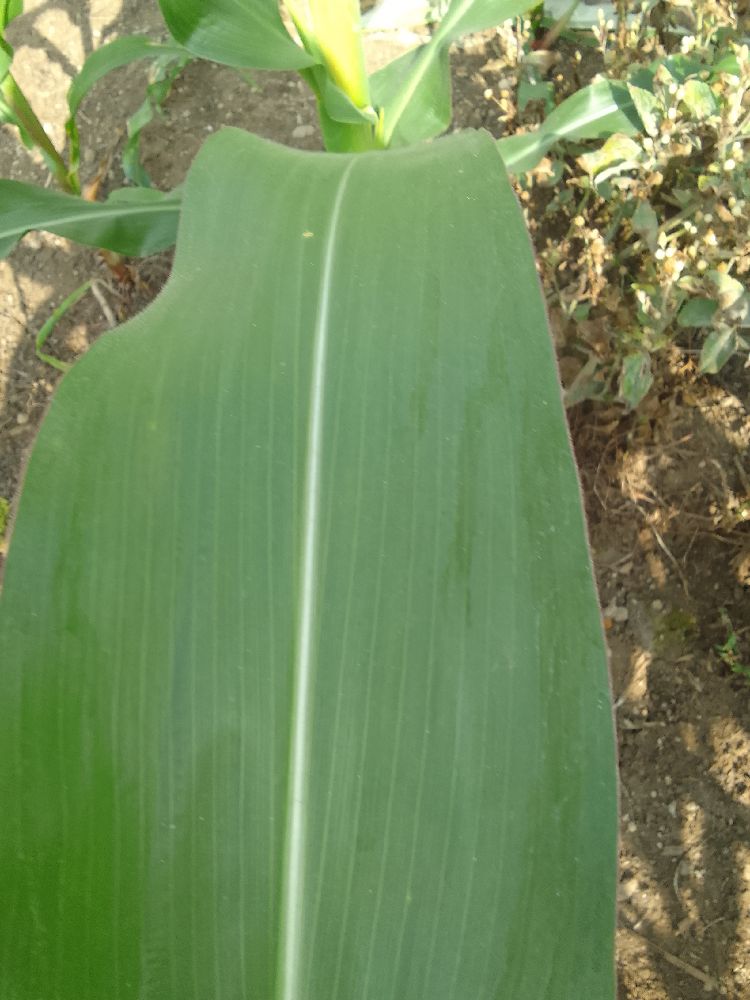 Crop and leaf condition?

maize, healthy
